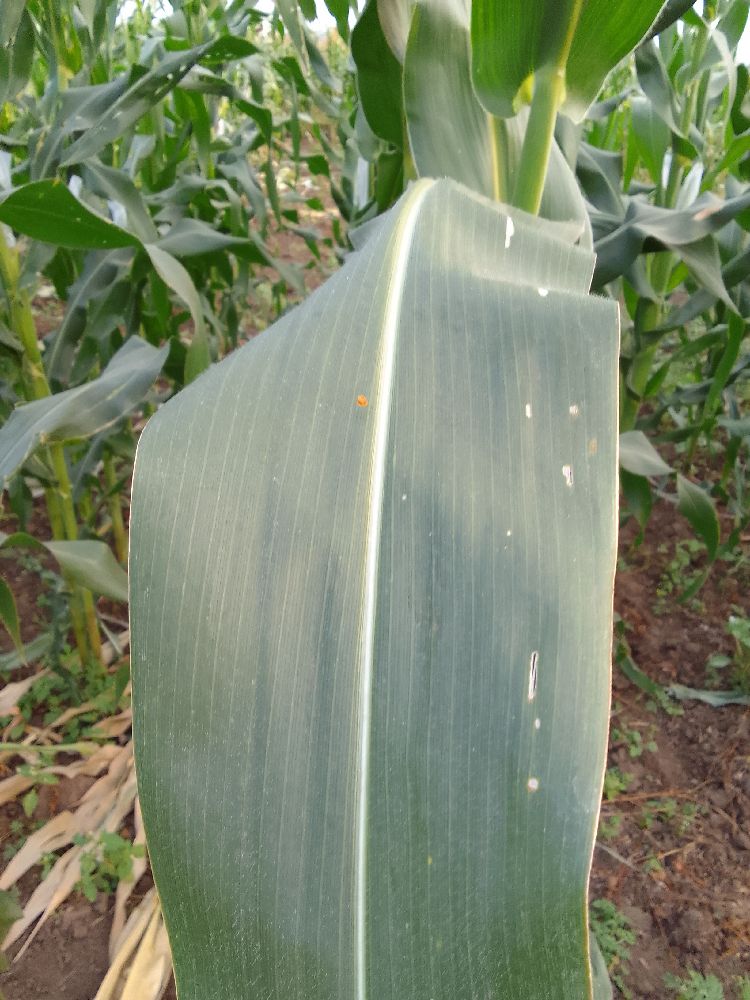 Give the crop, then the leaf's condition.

maize, healthy
